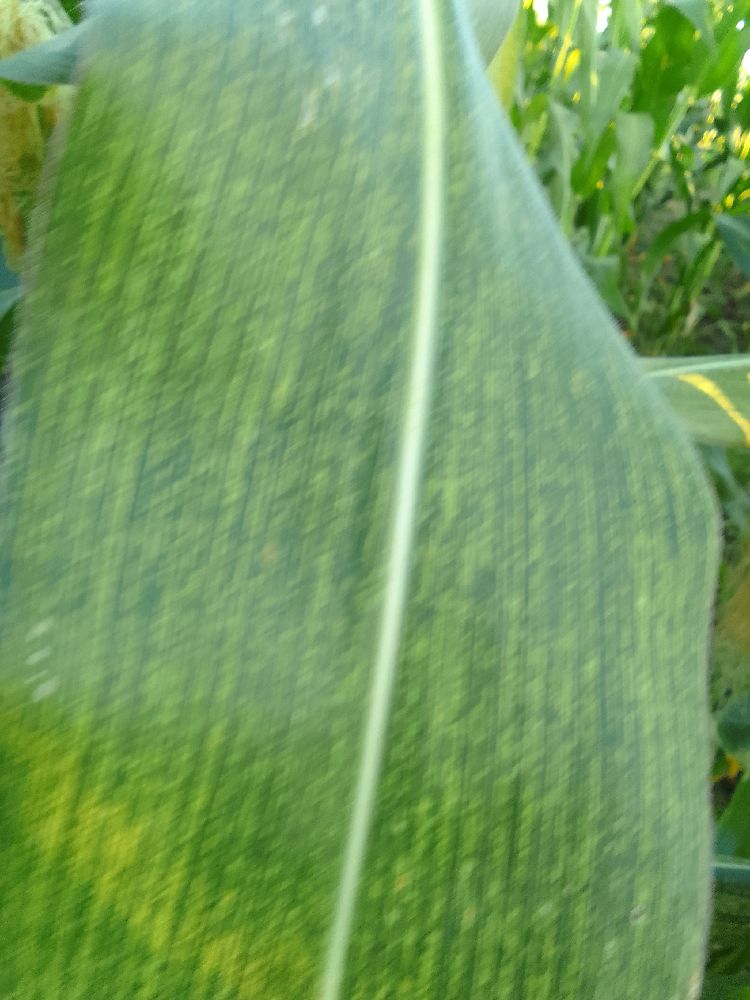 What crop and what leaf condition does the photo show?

maize, maize streak virus
